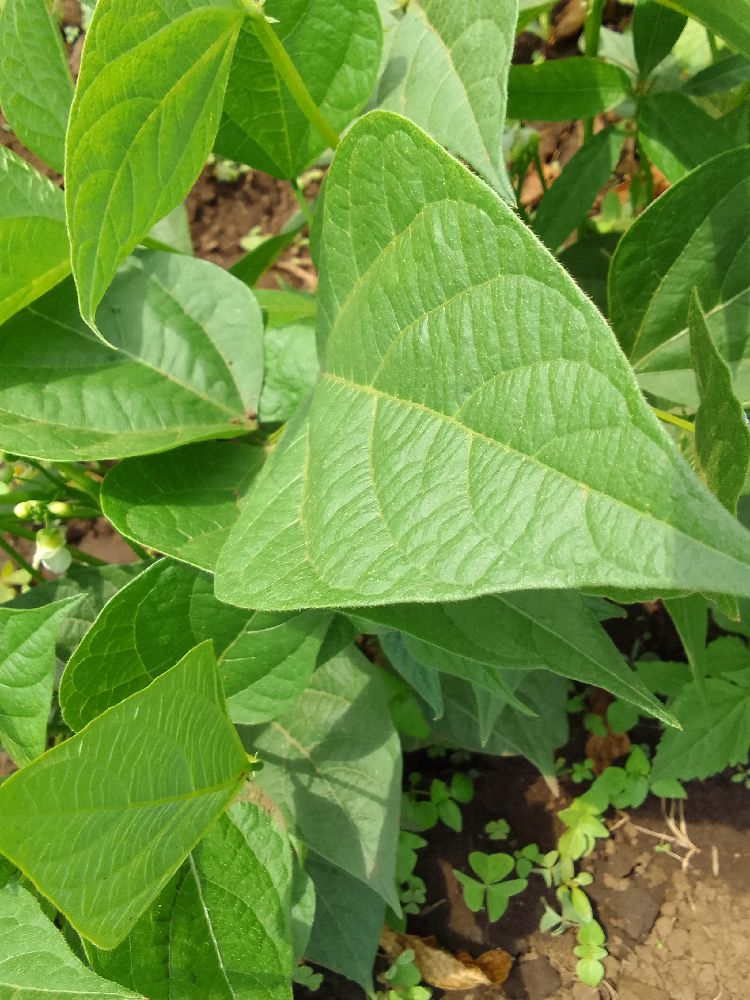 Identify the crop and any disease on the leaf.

common bean, healthy
